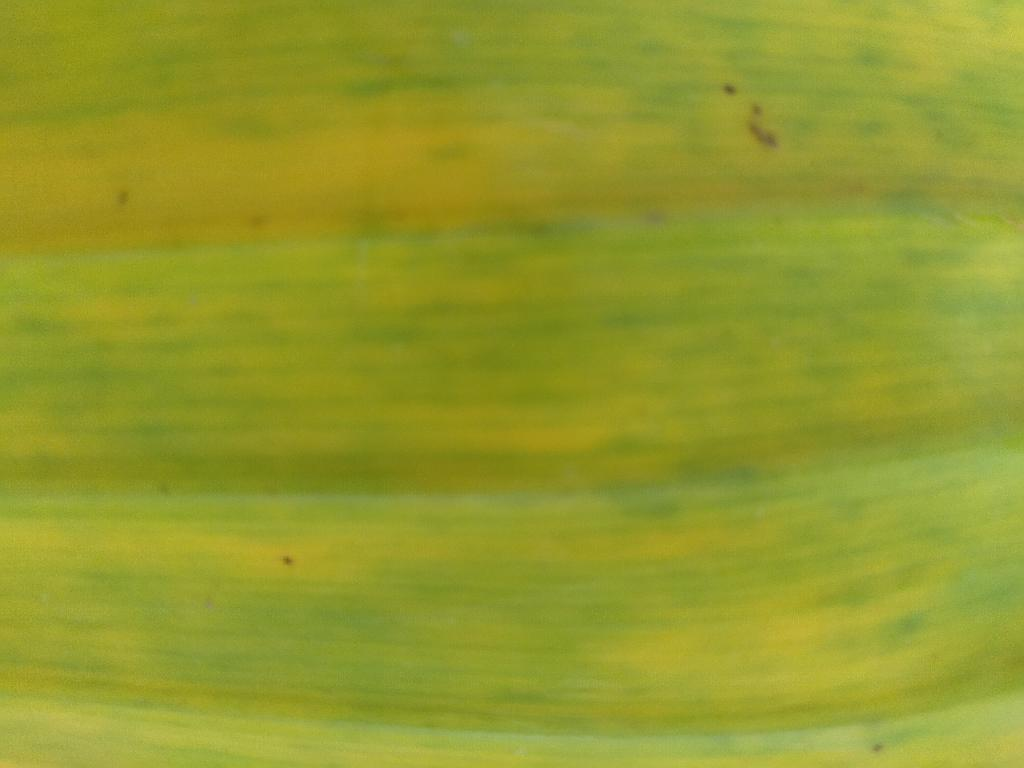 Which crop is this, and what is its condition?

banana, fusarium wilt race 1
